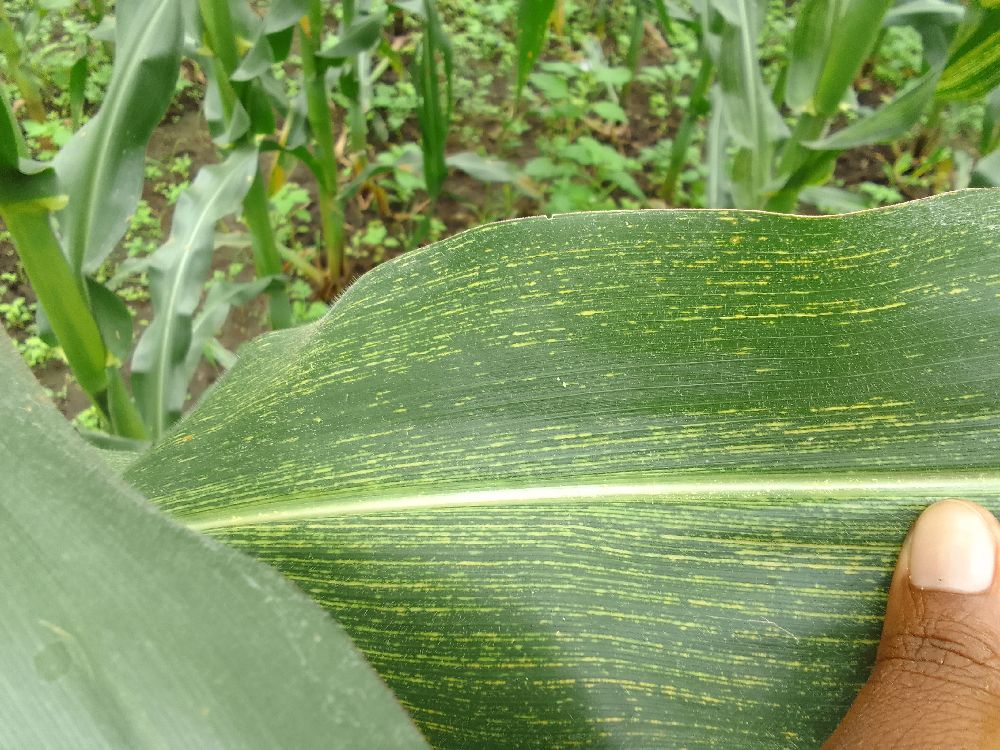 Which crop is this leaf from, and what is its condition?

maize, maize streak virus
